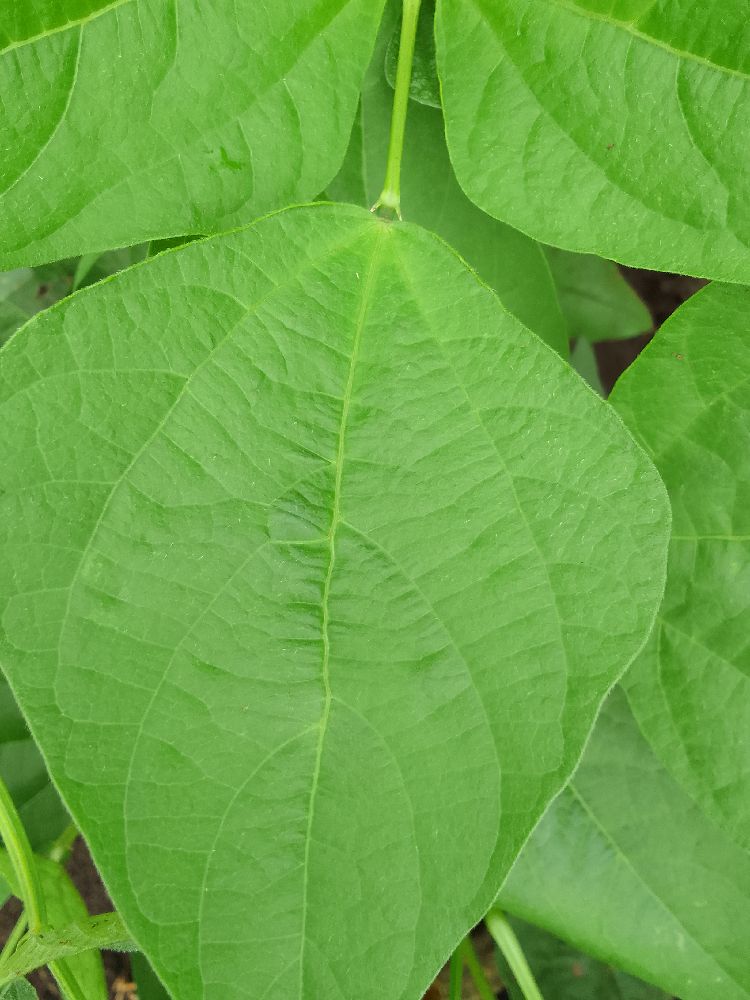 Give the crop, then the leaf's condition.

common bean, healthy
